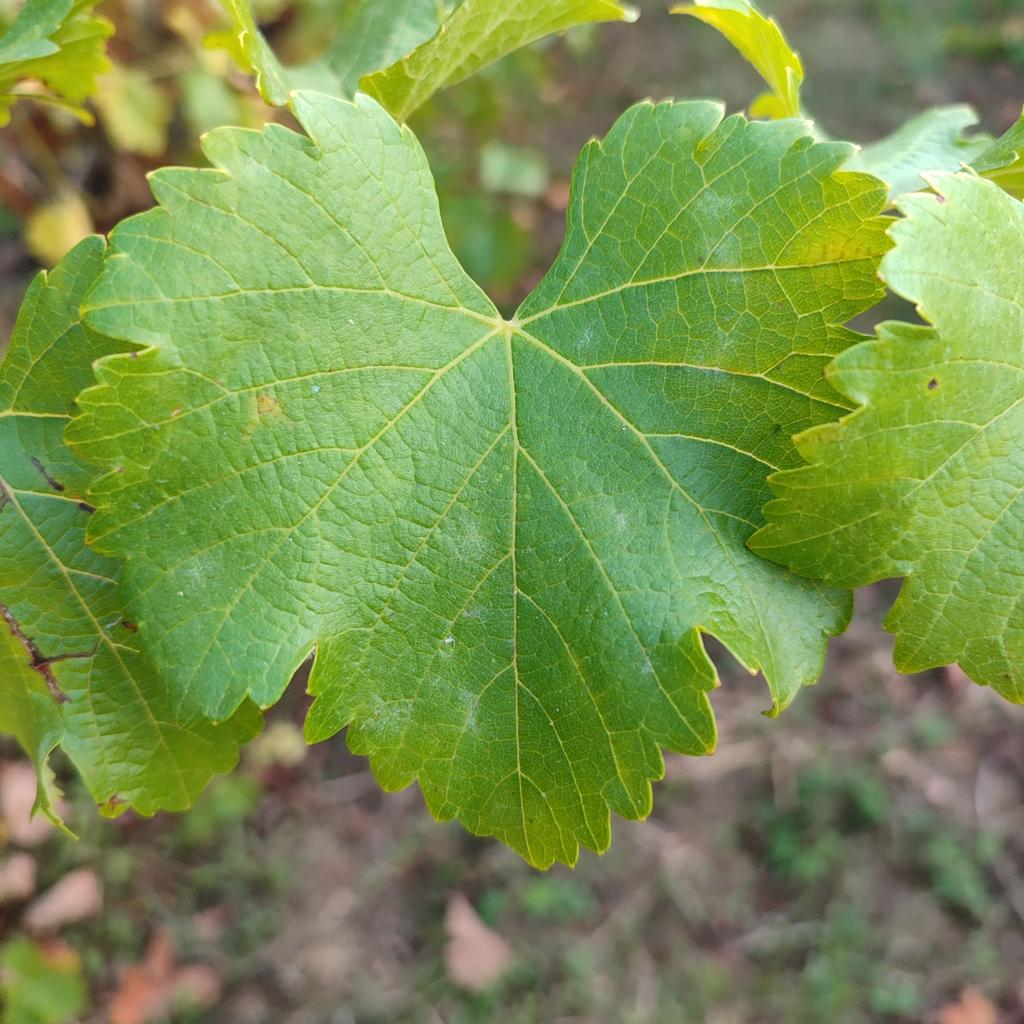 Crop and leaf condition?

grapevine, powdery mildew
